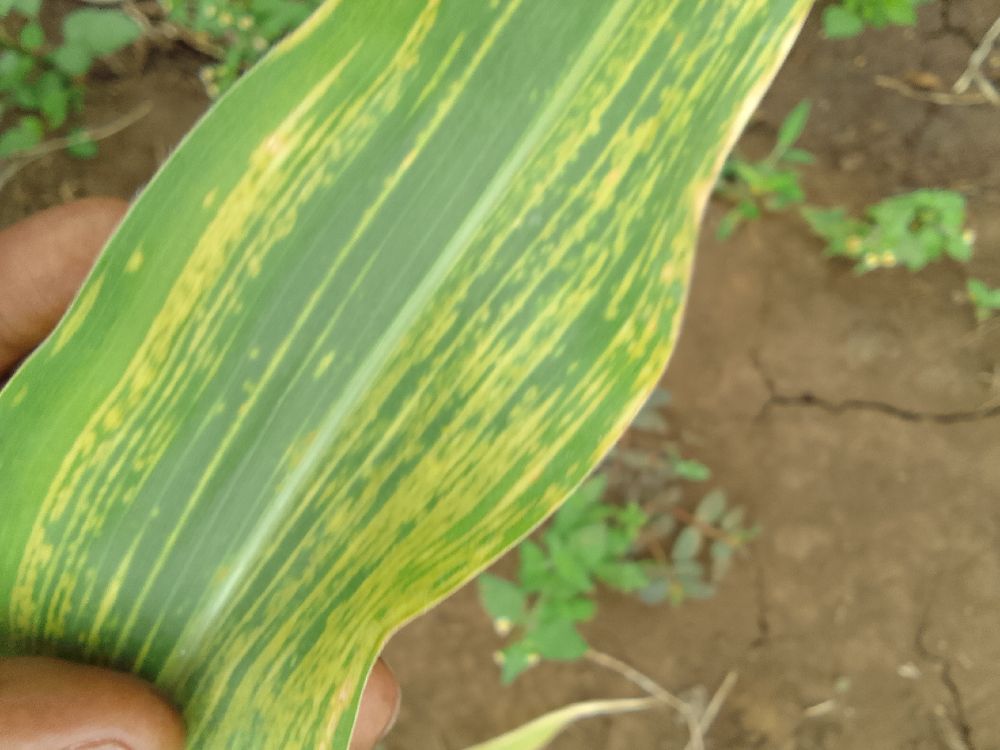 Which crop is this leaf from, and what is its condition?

maize, maize lethal necrosis
